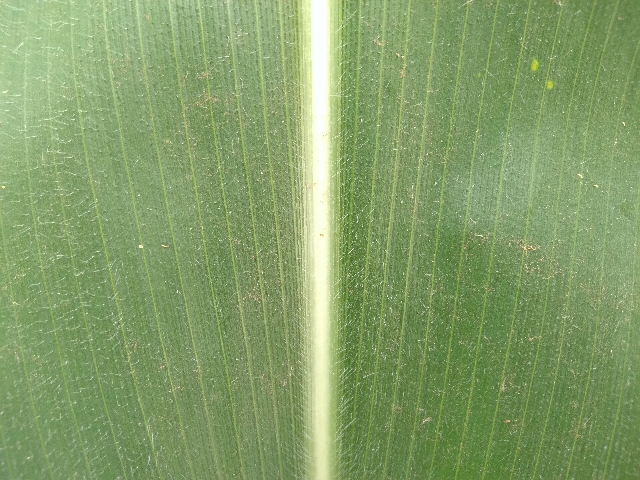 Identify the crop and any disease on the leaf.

maize, healthy
